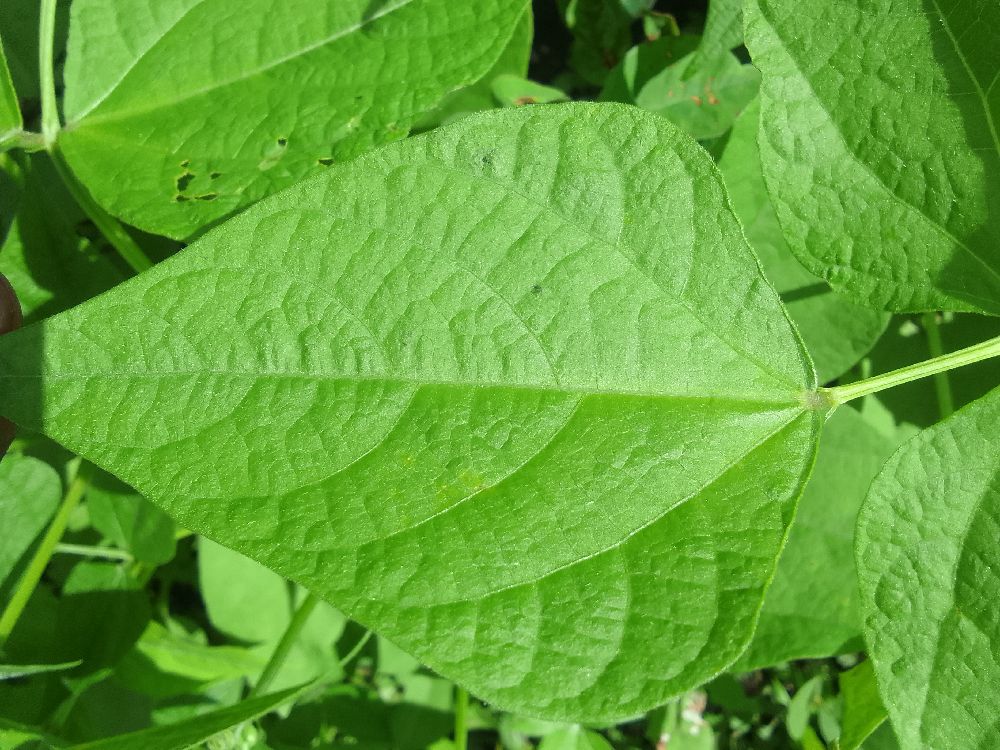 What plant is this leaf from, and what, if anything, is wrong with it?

common bean, healthy
